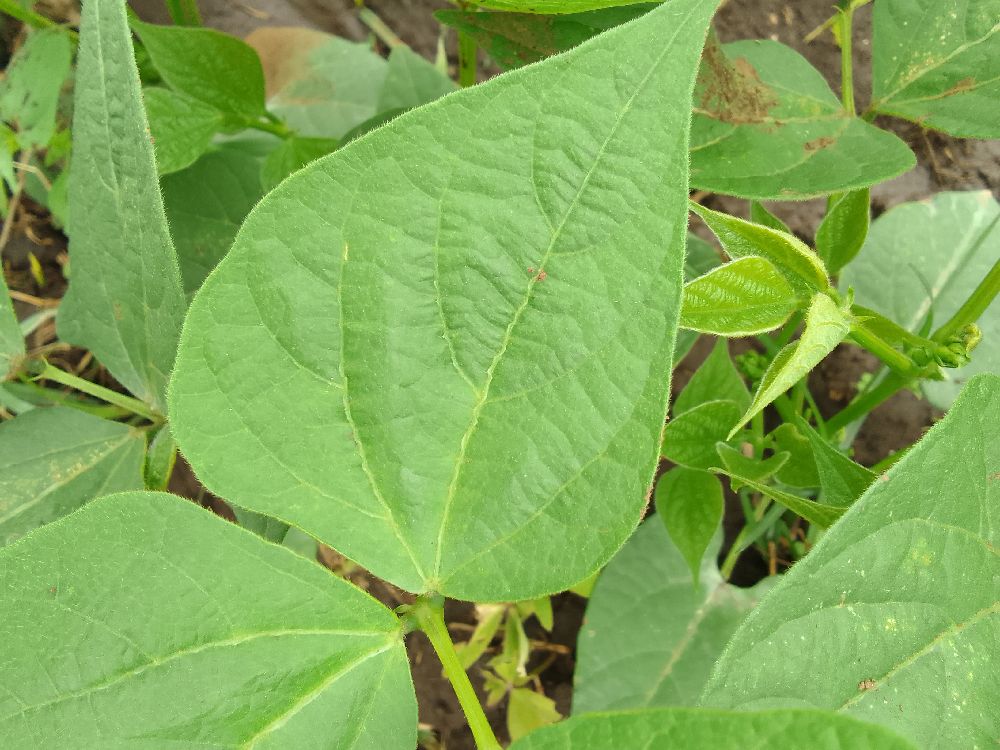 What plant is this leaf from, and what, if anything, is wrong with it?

common bean, healthy
